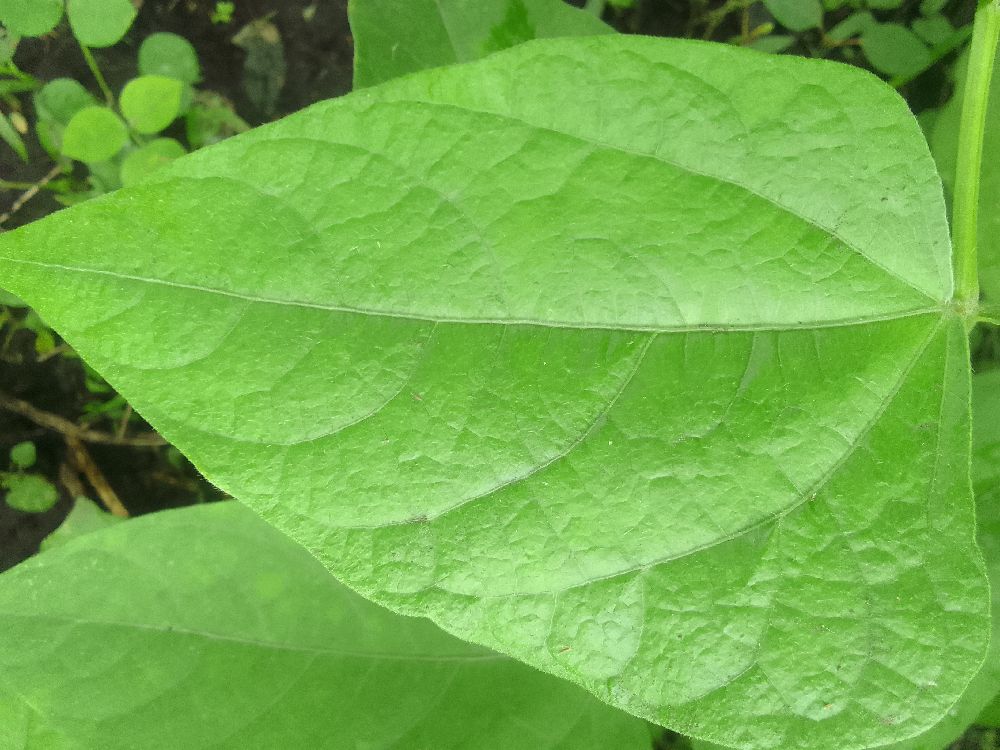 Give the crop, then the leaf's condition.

common bean, healthy
